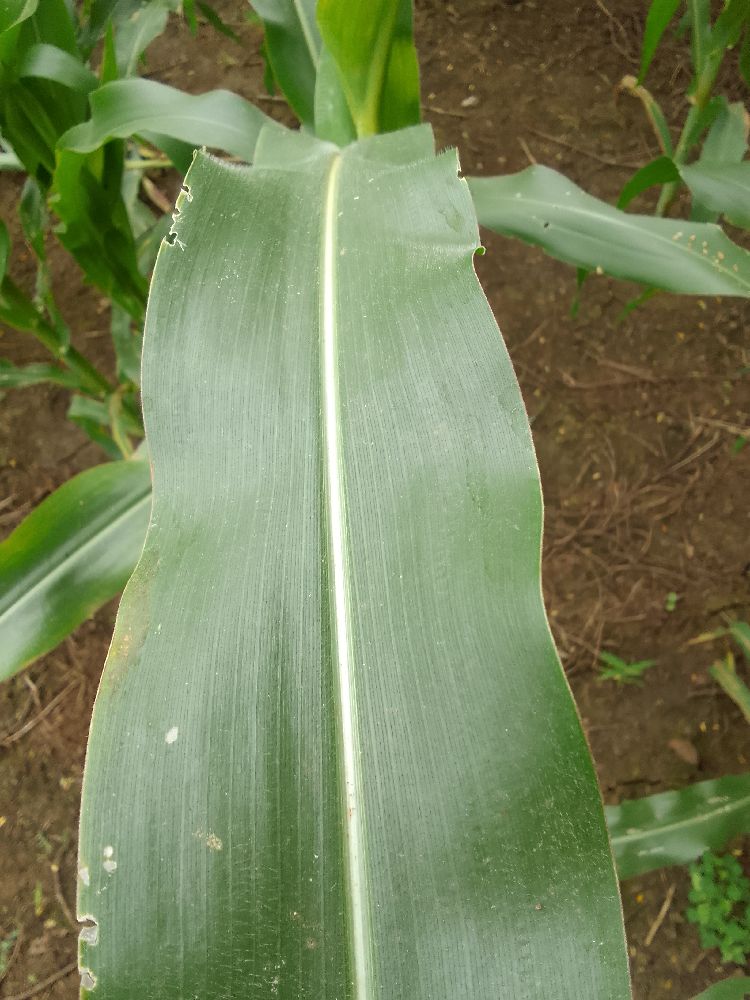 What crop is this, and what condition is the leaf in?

maize, healthy
